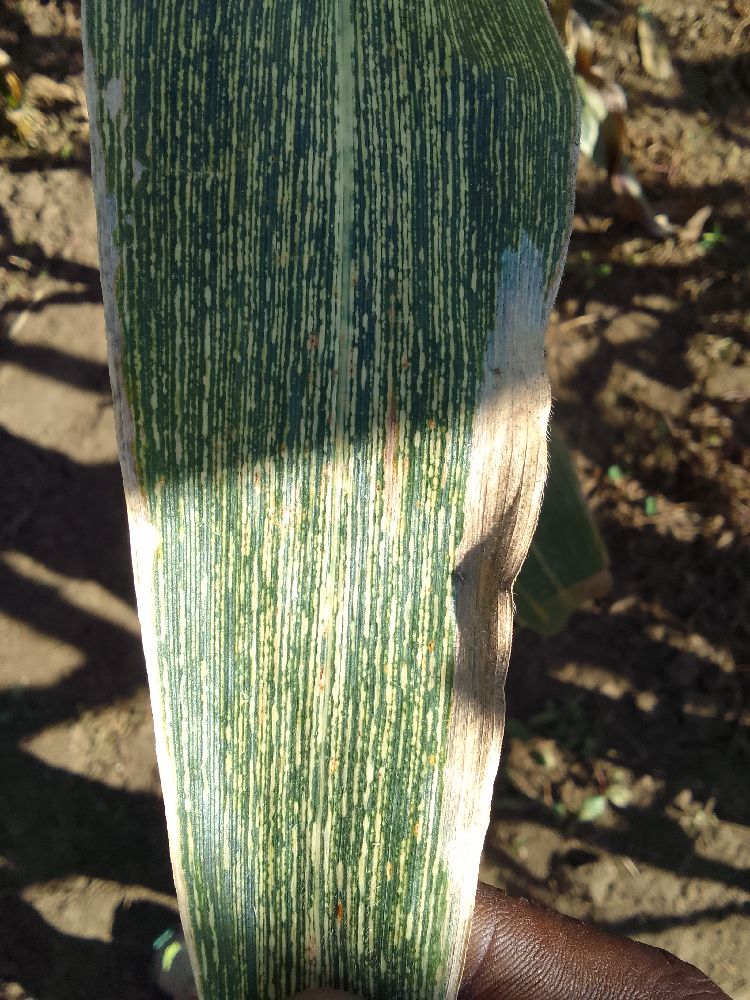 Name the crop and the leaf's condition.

maize, maize streak virus
